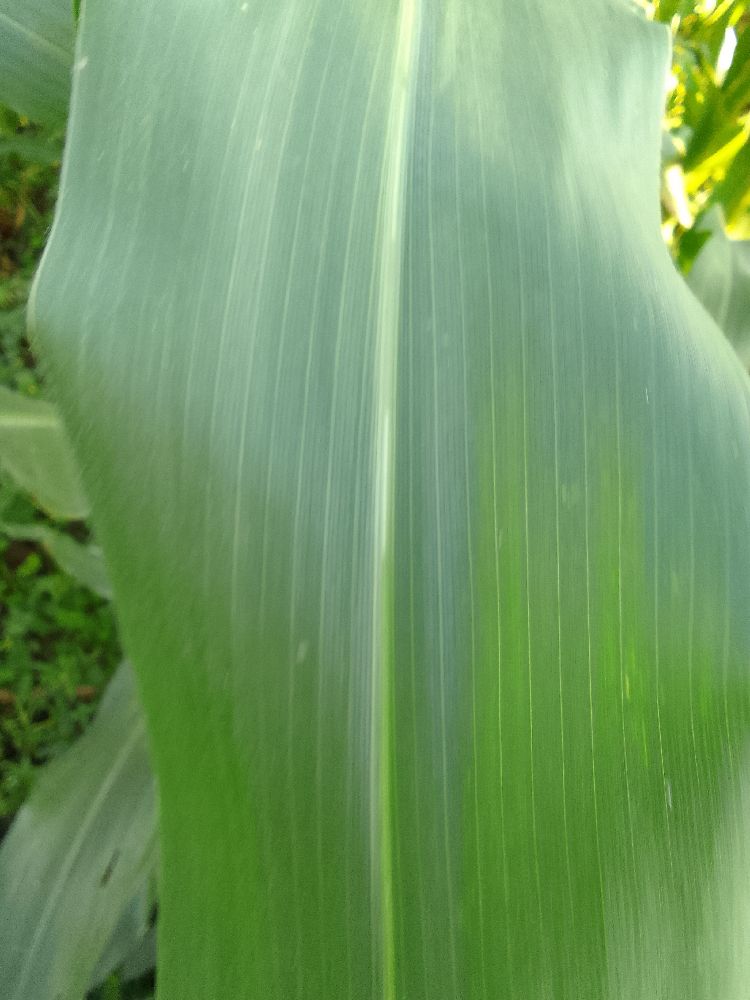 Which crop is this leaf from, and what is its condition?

maize, healthy
